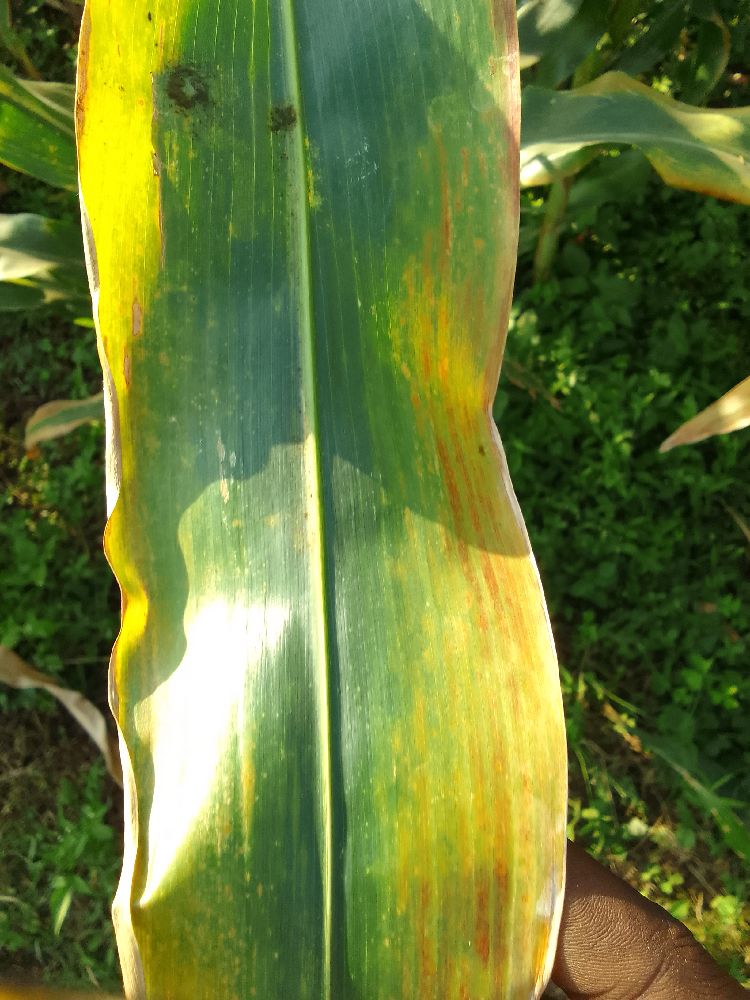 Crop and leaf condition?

maize, maize lethal necrosis
